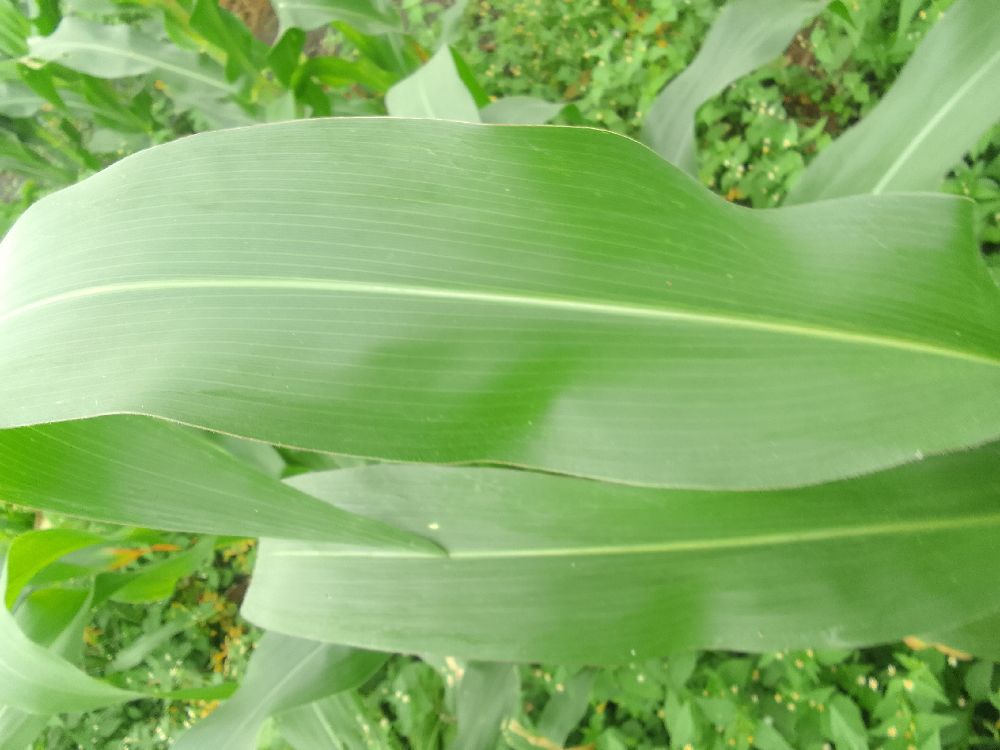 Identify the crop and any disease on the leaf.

maize, healthy
